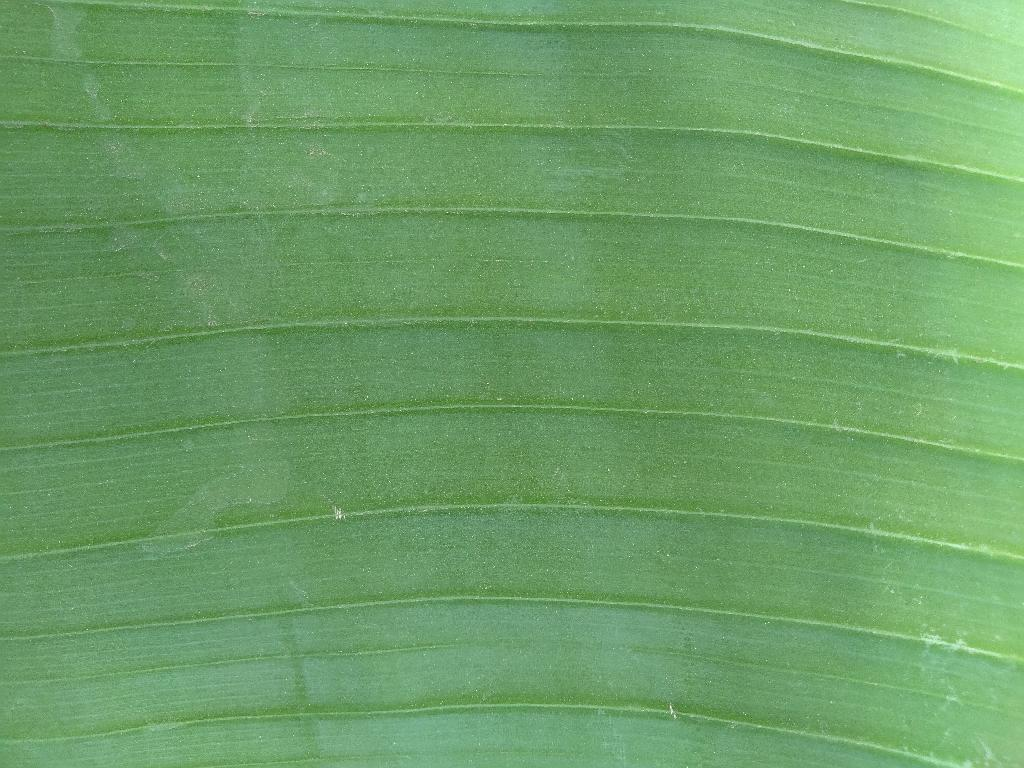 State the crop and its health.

banana, healthy
